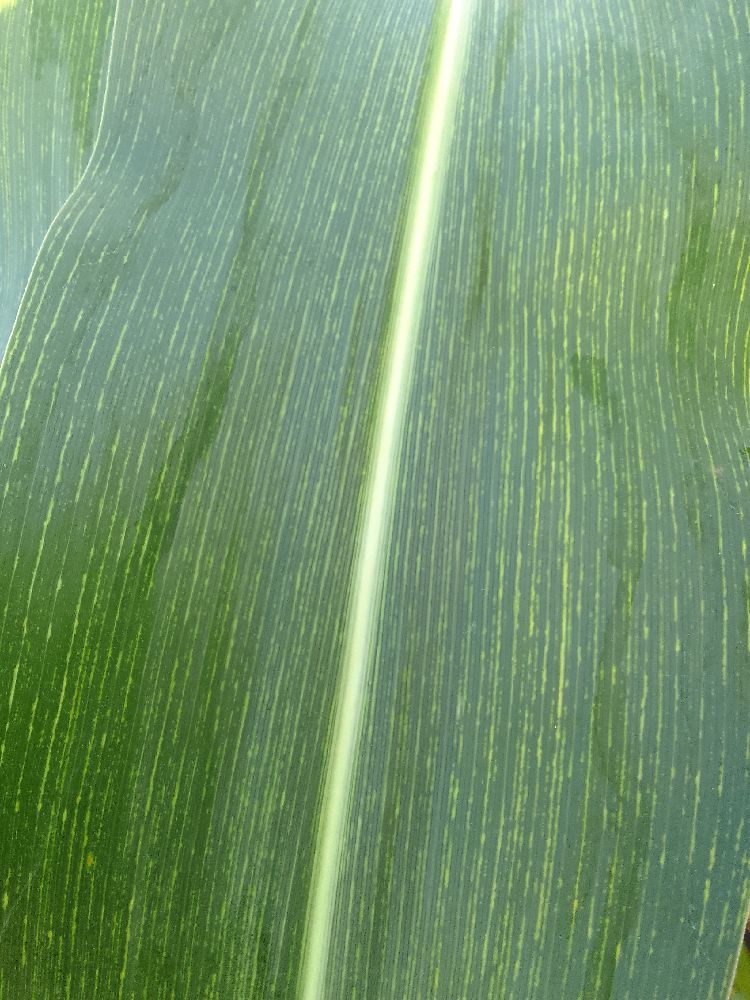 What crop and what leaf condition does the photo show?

maize, maize streak virus
